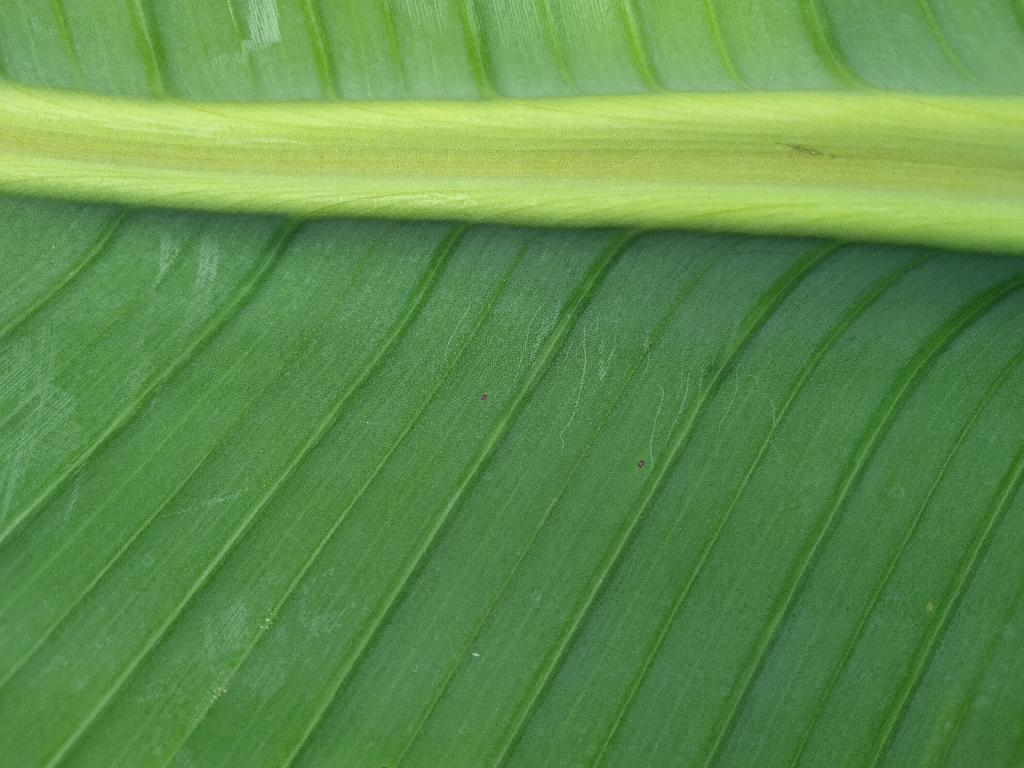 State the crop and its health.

banana, healthy
